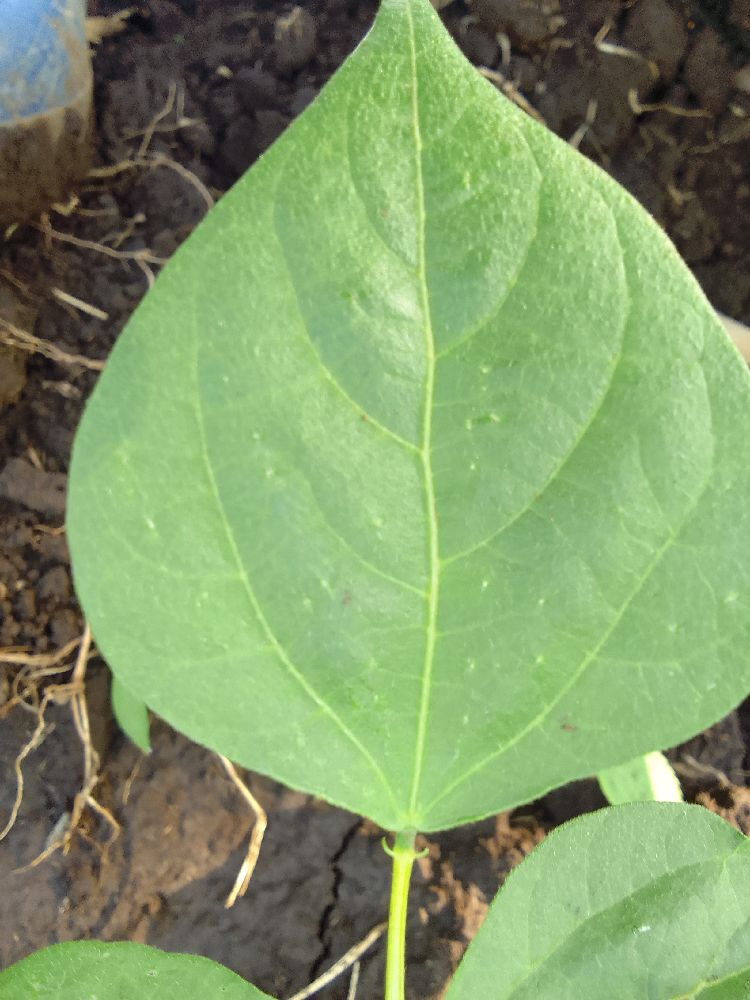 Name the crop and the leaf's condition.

common bean, healthy
